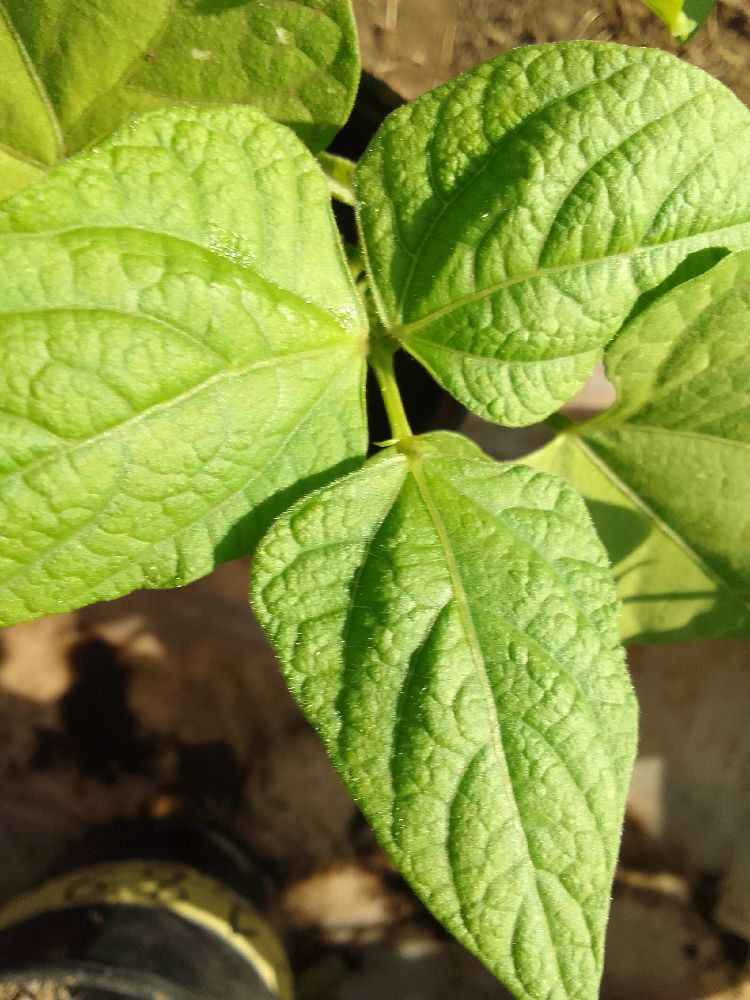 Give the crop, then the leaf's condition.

common bean, healthy
